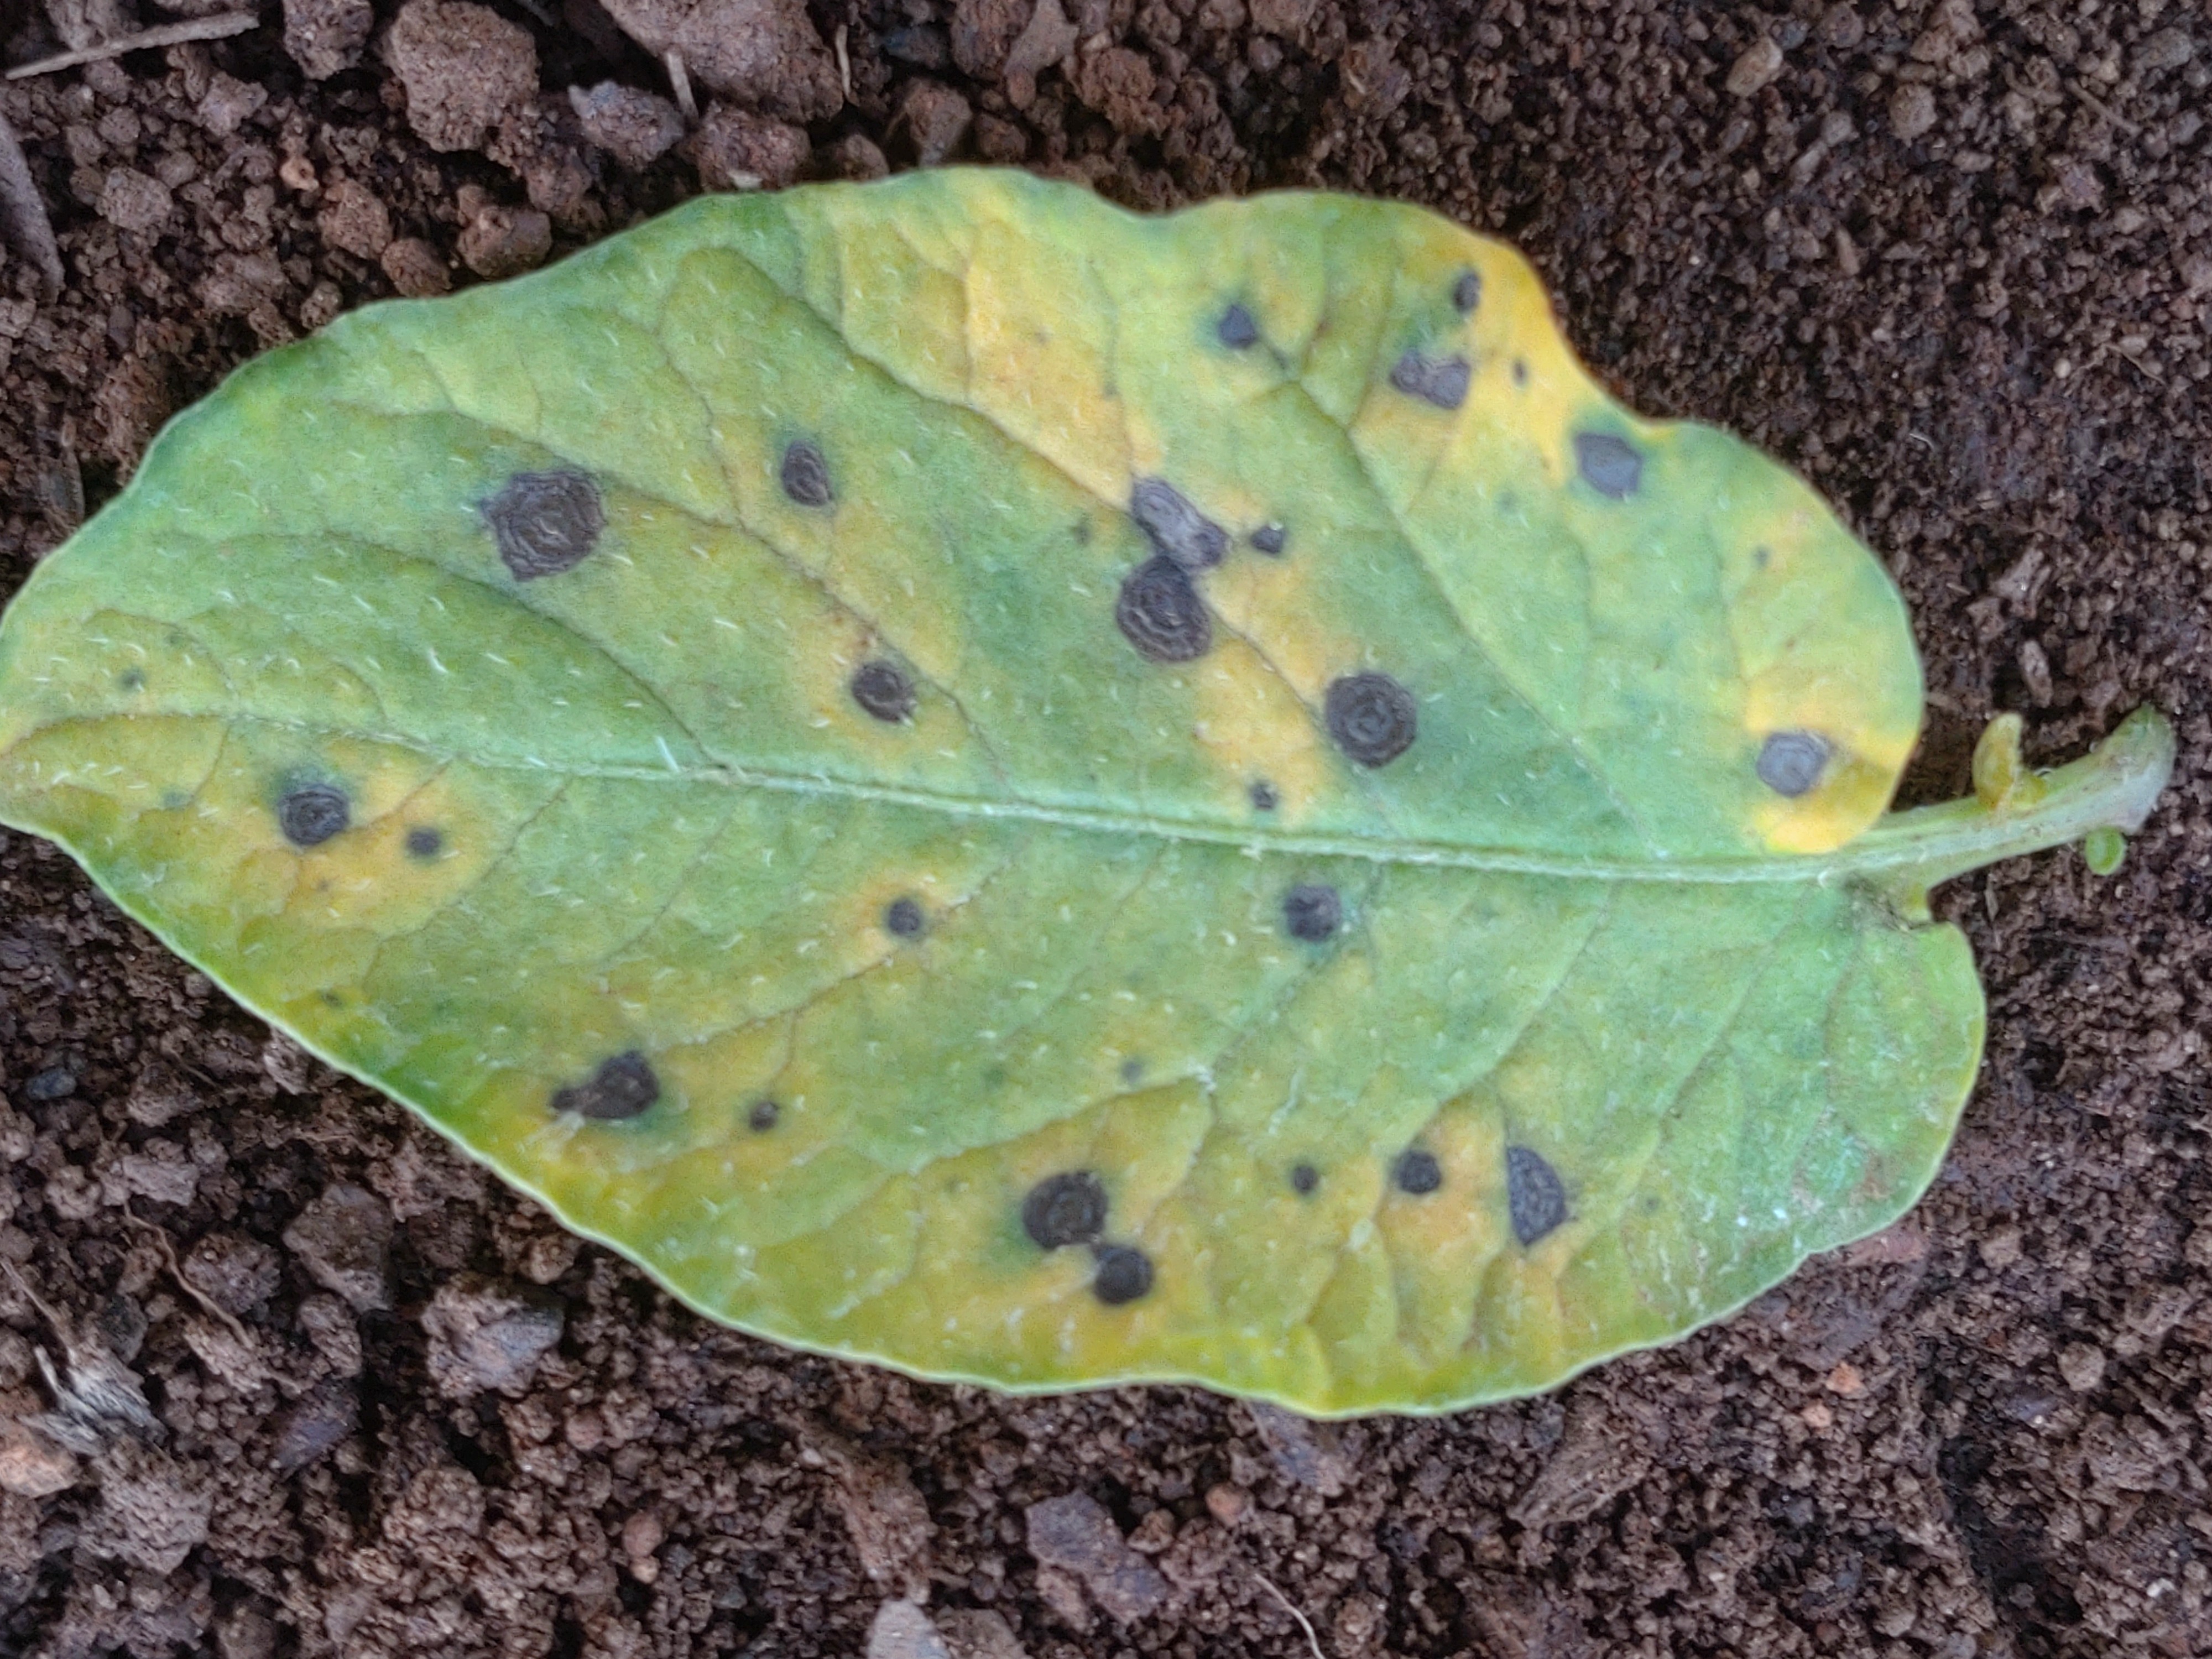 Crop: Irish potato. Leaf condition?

late blight
